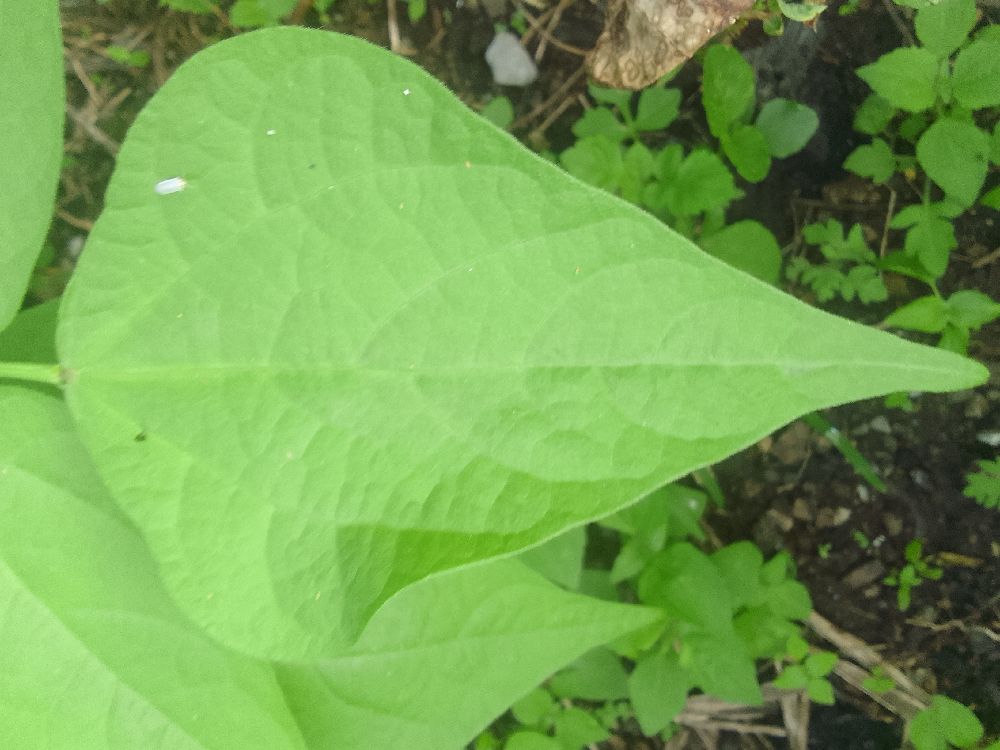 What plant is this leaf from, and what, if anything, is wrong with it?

common bean, healthy
